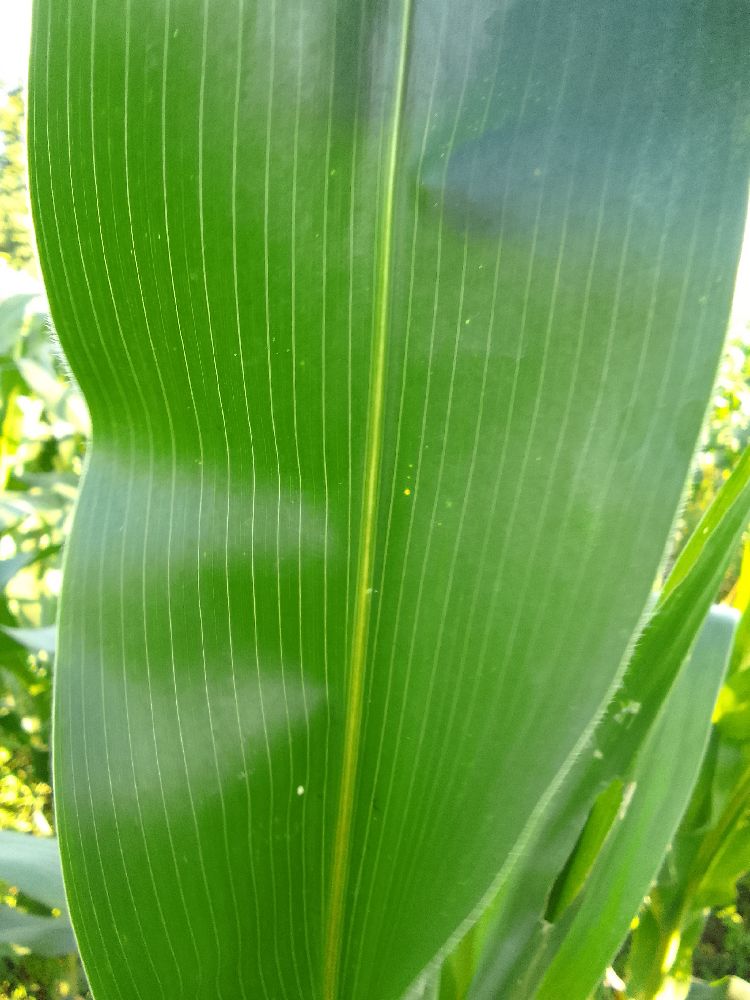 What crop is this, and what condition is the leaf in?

maize, healthy
